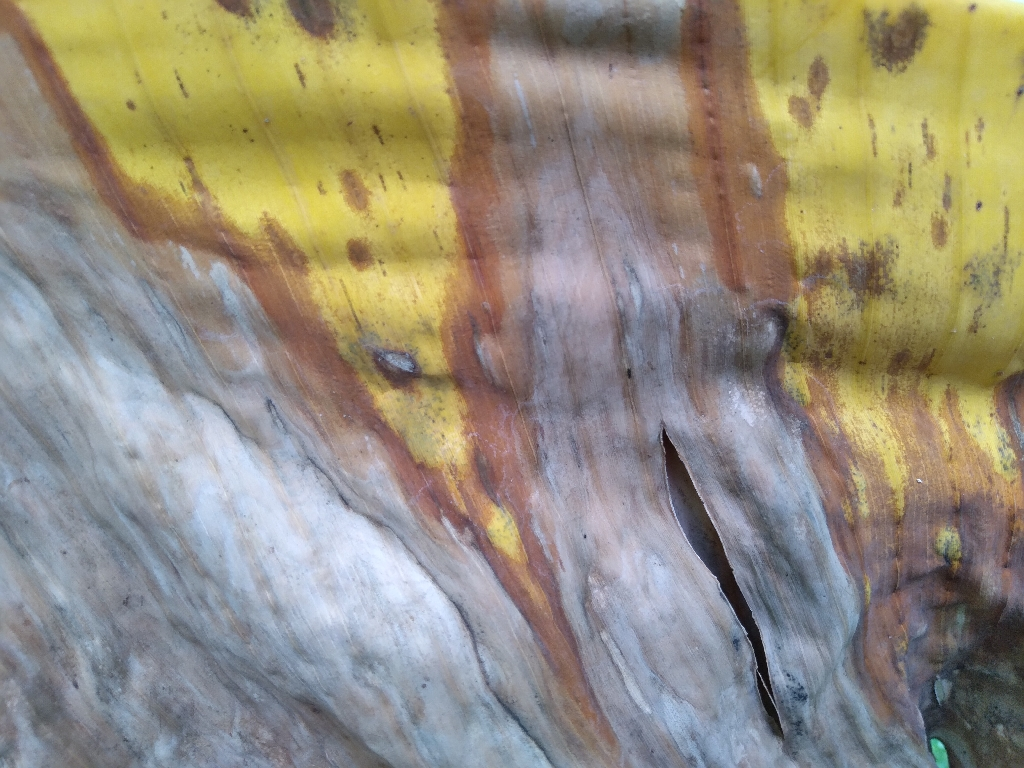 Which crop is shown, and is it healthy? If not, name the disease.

banana, black sigatoka
